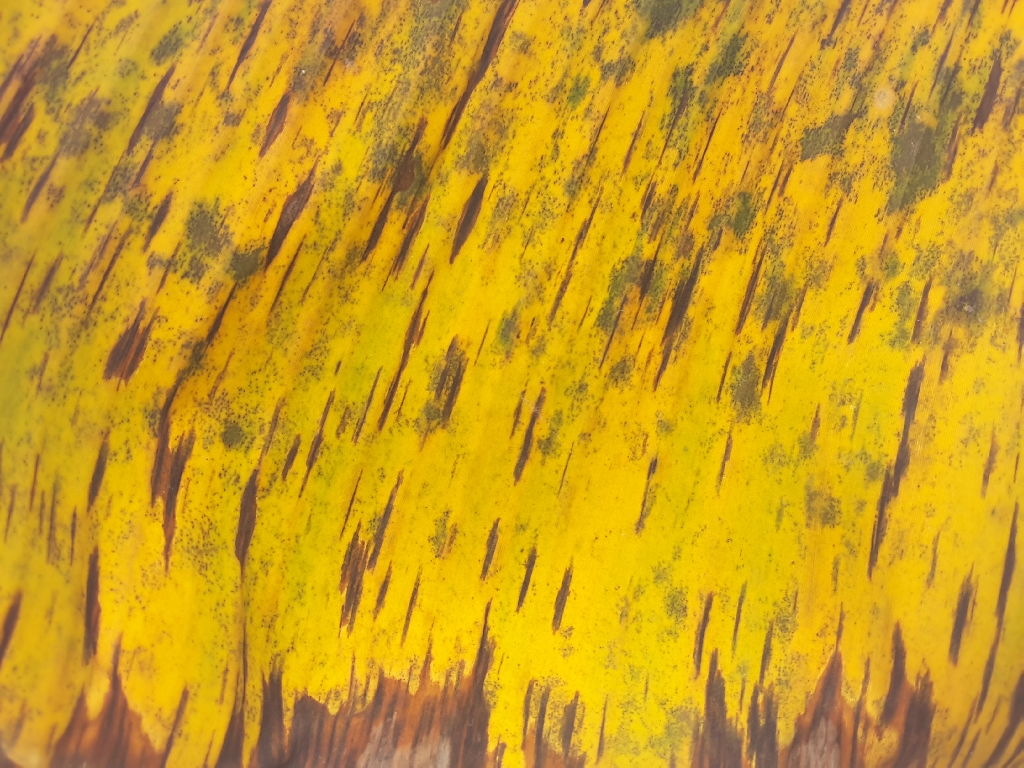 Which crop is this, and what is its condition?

banana, black sigatoka
